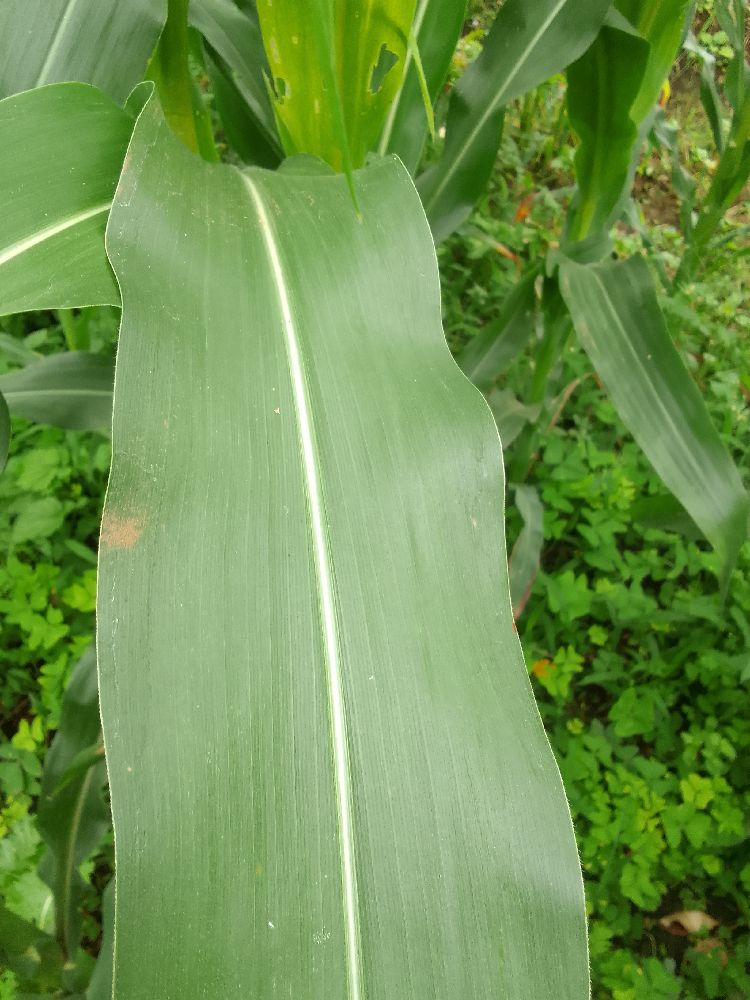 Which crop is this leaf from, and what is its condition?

maize, healthy
